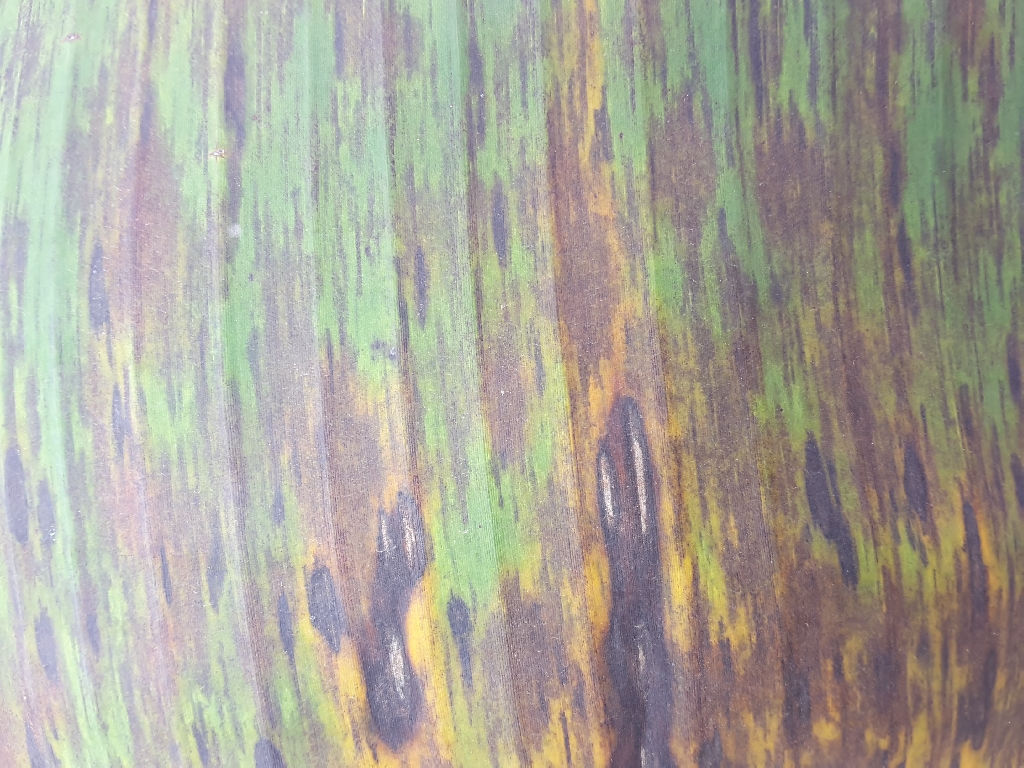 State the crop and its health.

banana, black sigatoka
